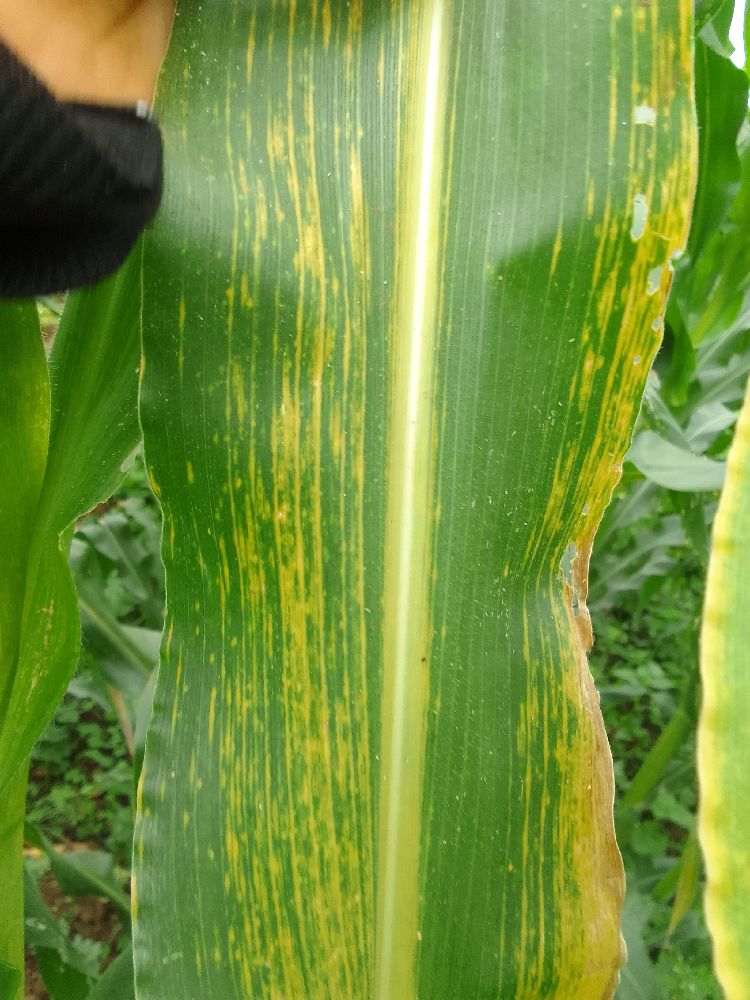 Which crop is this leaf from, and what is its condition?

maize, maize lethal necrosis
